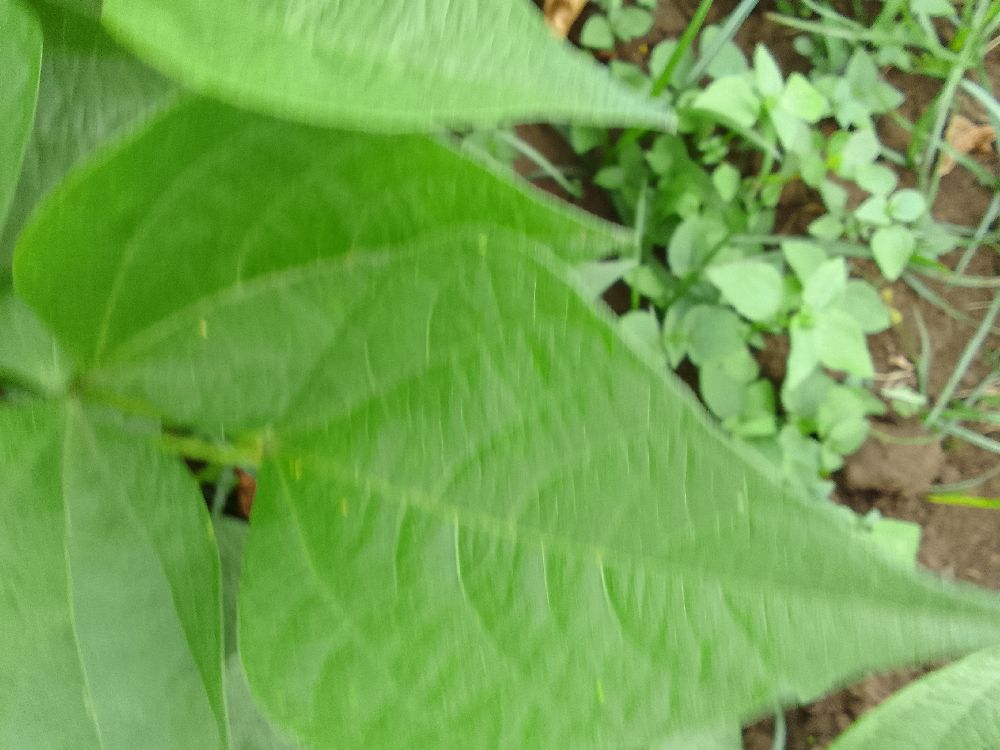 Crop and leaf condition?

common bean, healthy
